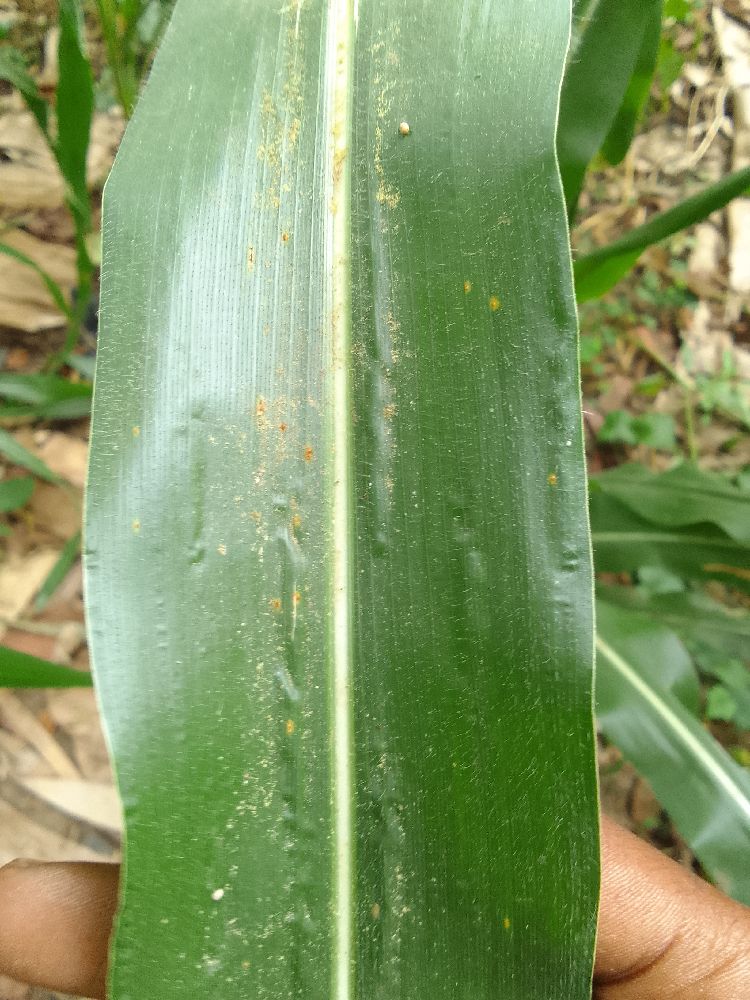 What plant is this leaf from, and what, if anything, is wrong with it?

maize, healthy
